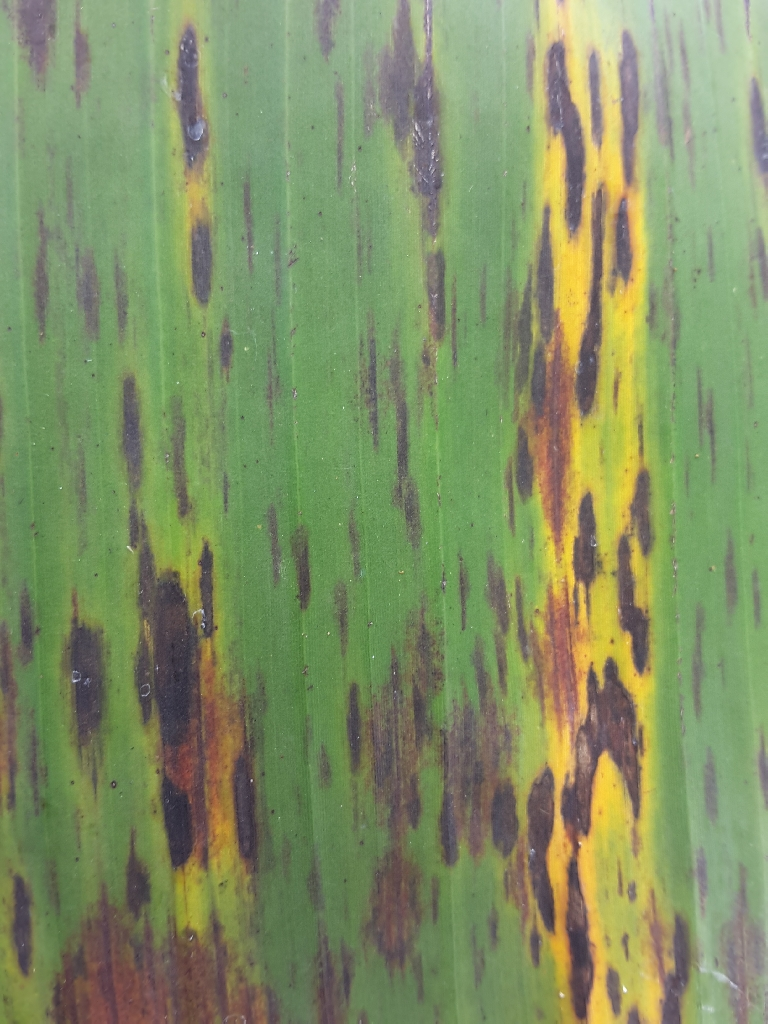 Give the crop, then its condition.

banana, black sigatoka
